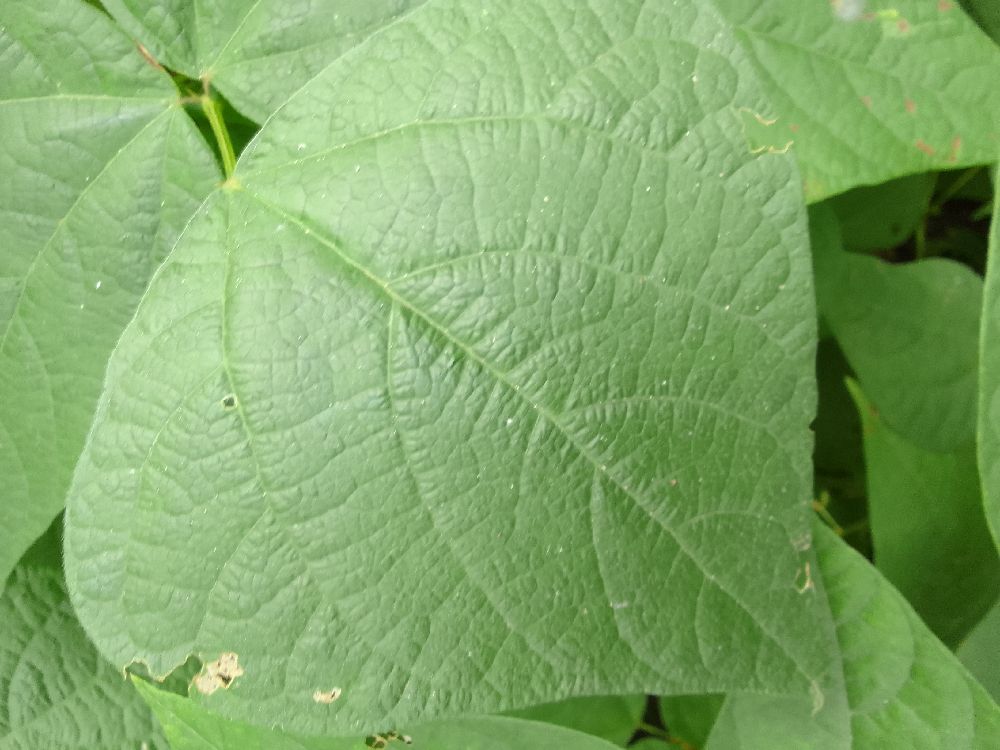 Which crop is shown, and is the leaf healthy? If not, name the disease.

common bean, healthy
